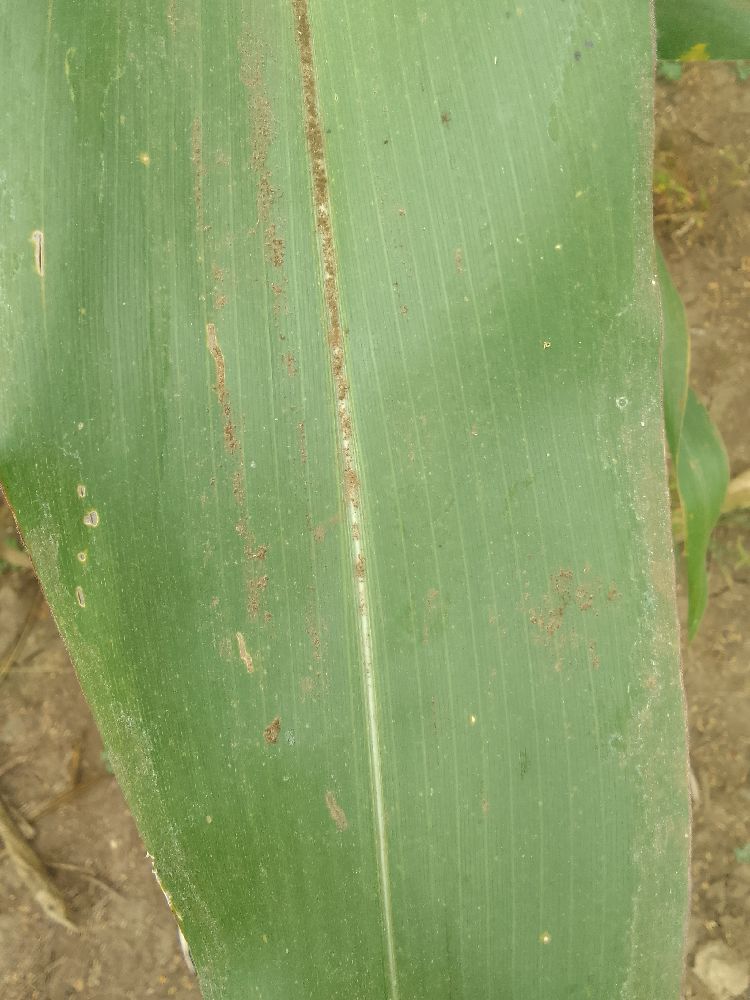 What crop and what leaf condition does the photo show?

maize, healthy
